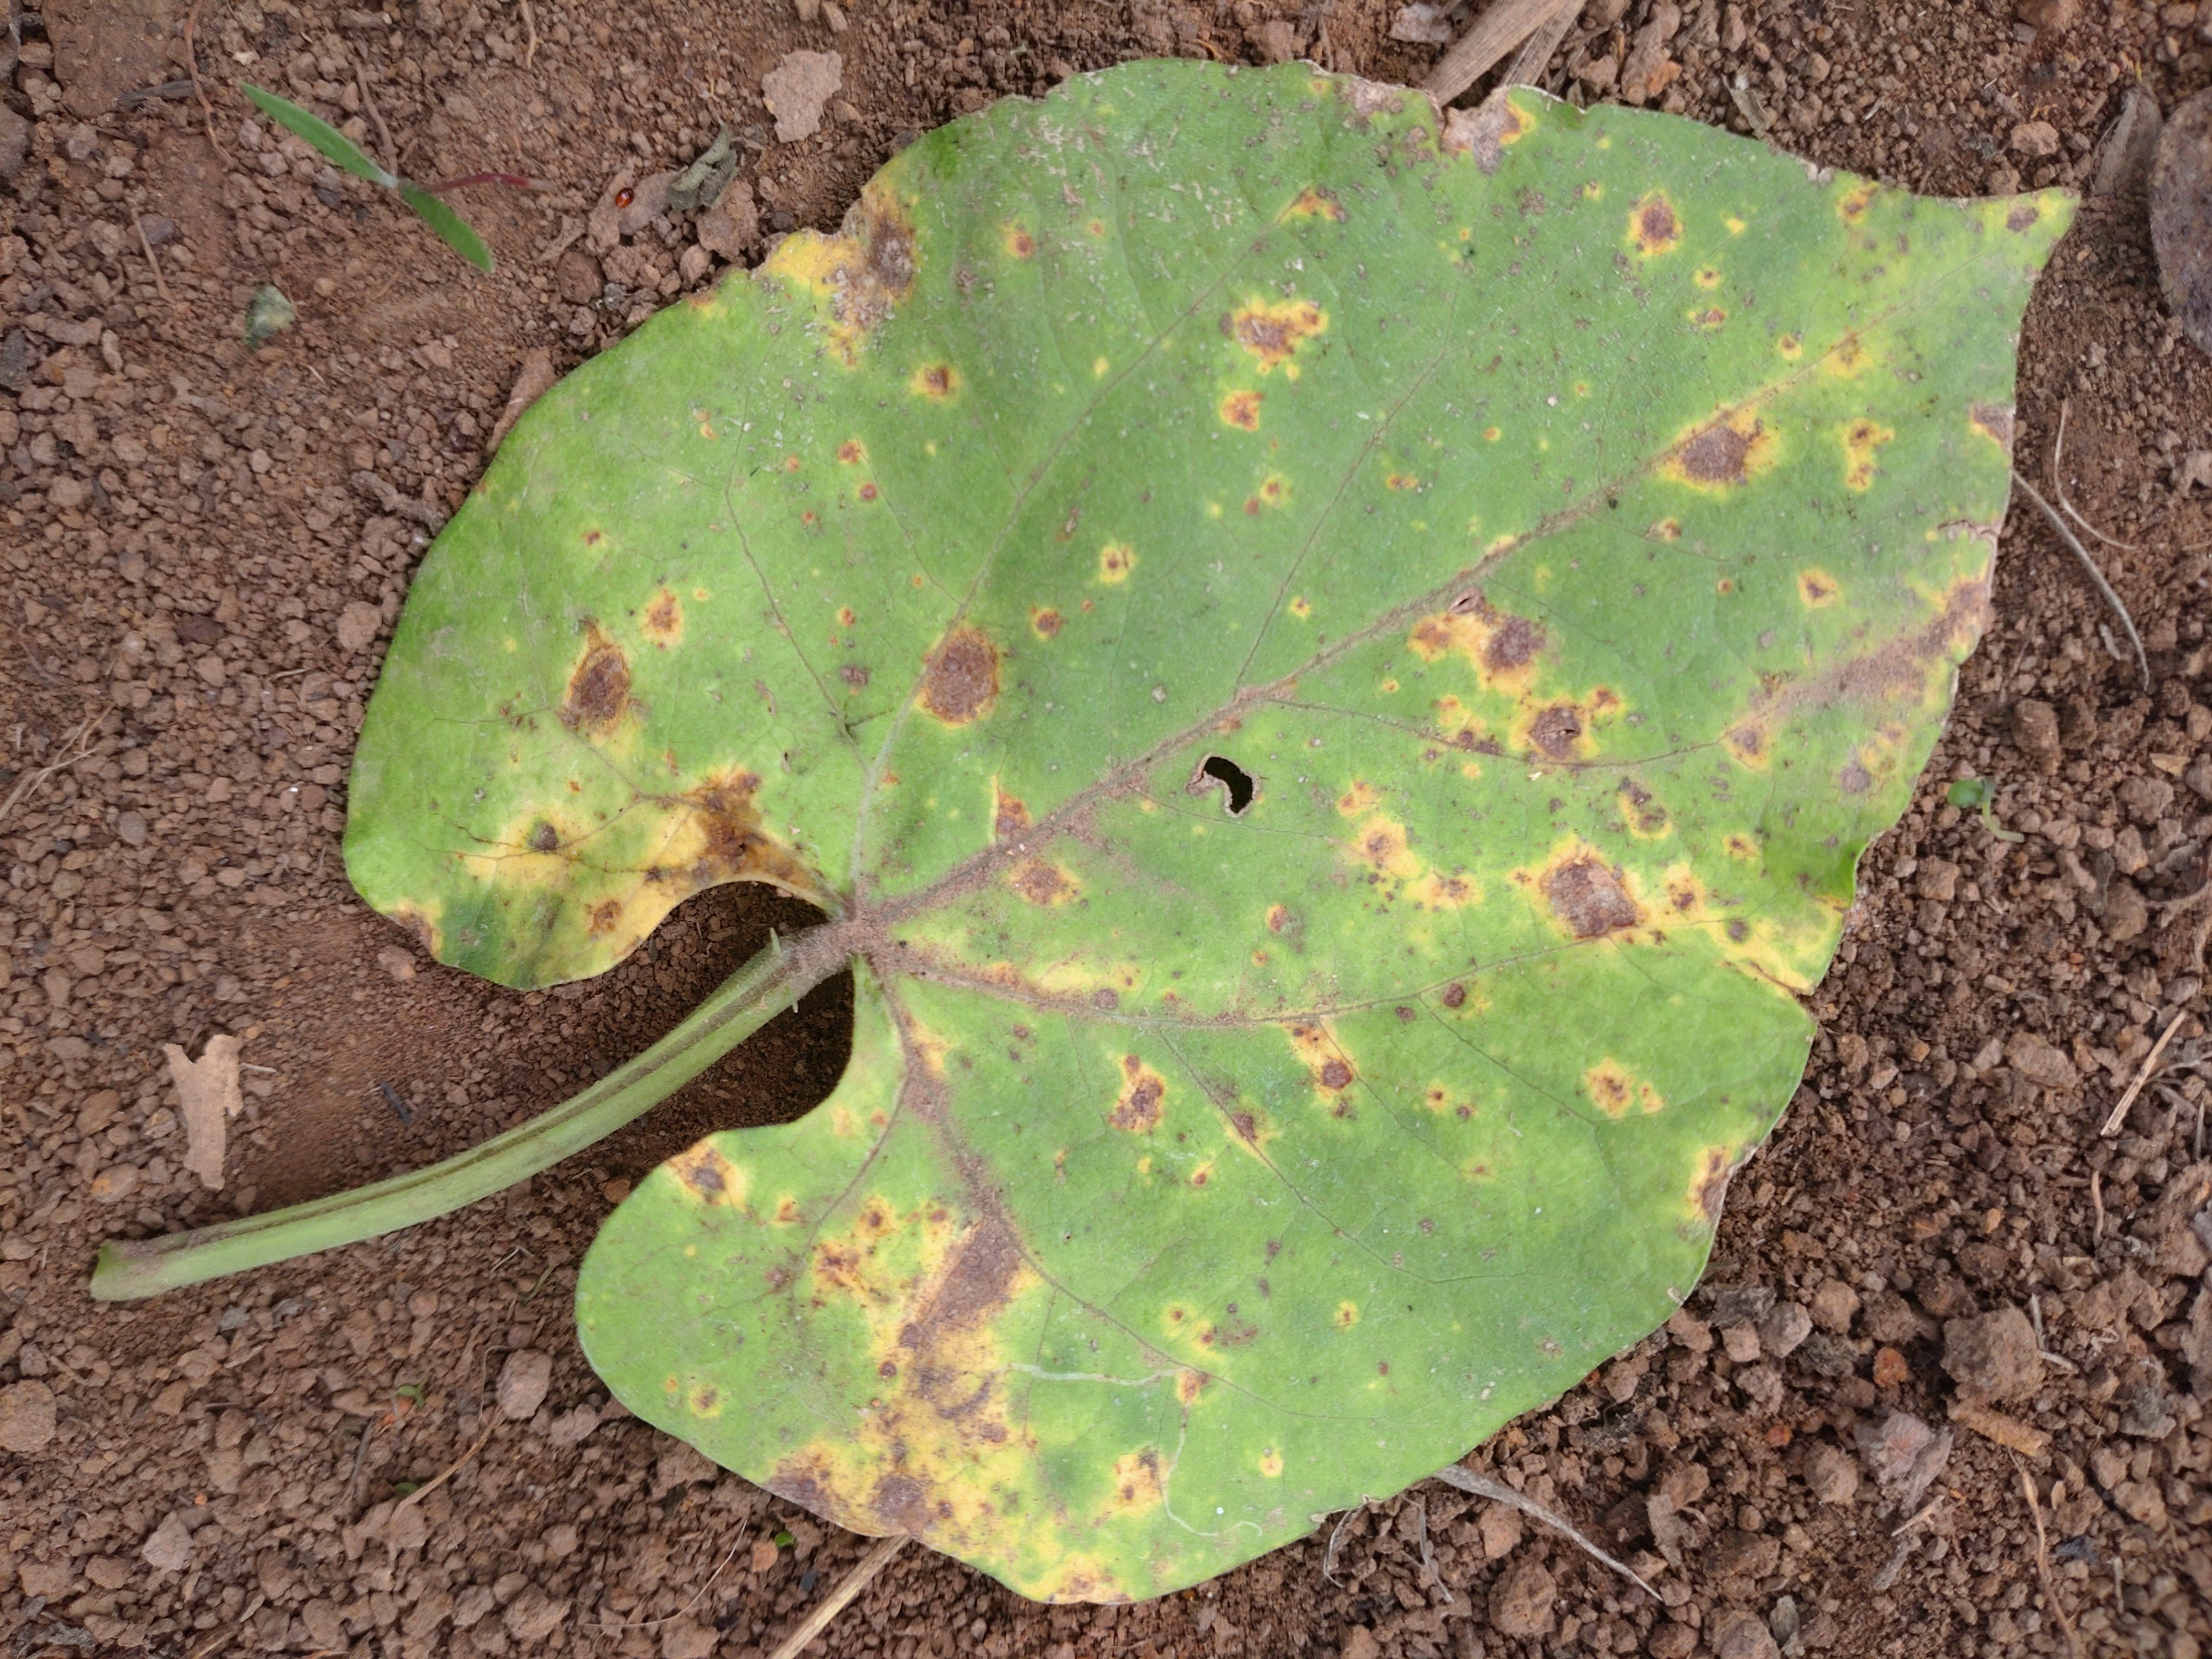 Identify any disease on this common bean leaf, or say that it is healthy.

rust
